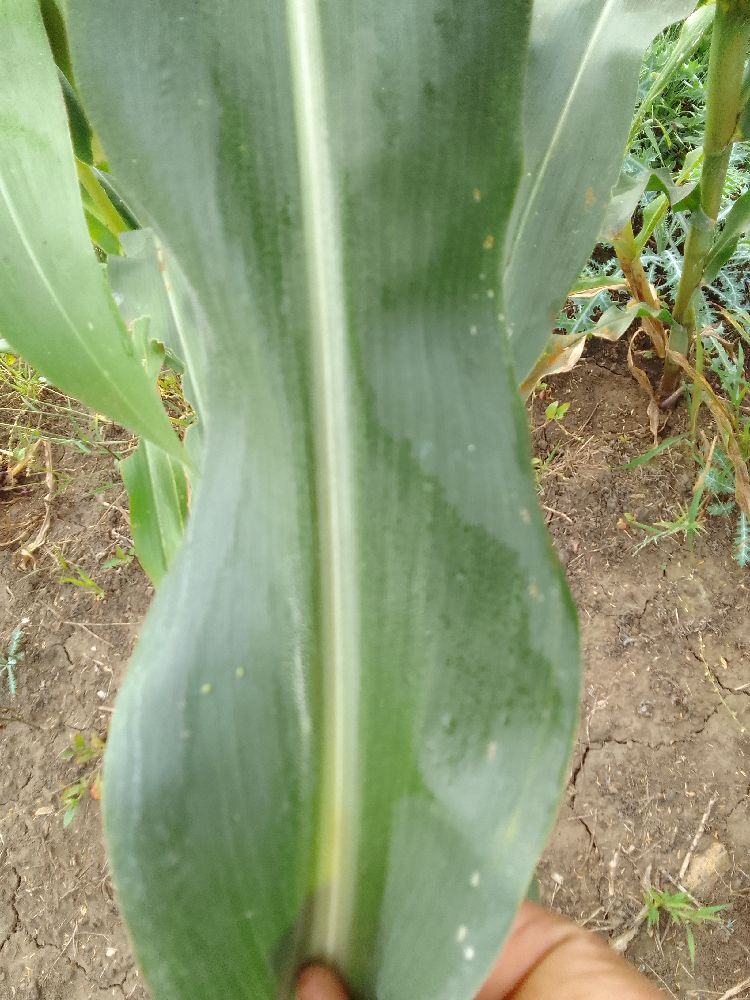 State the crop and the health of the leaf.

maize, healthy
